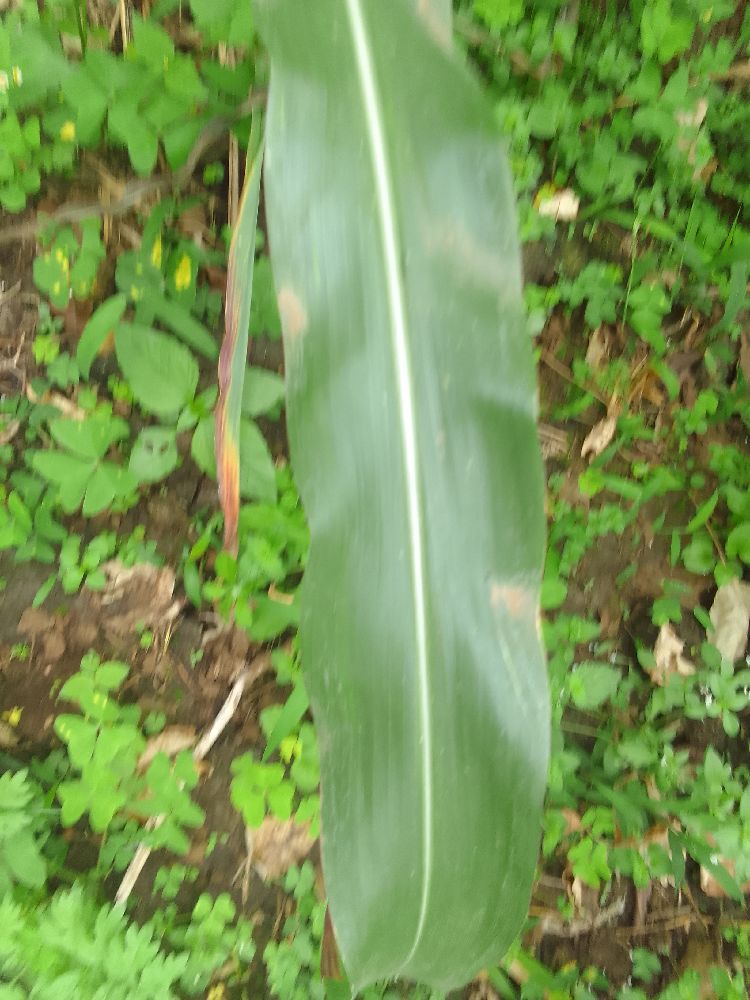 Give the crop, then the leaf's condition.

maize, healthy
